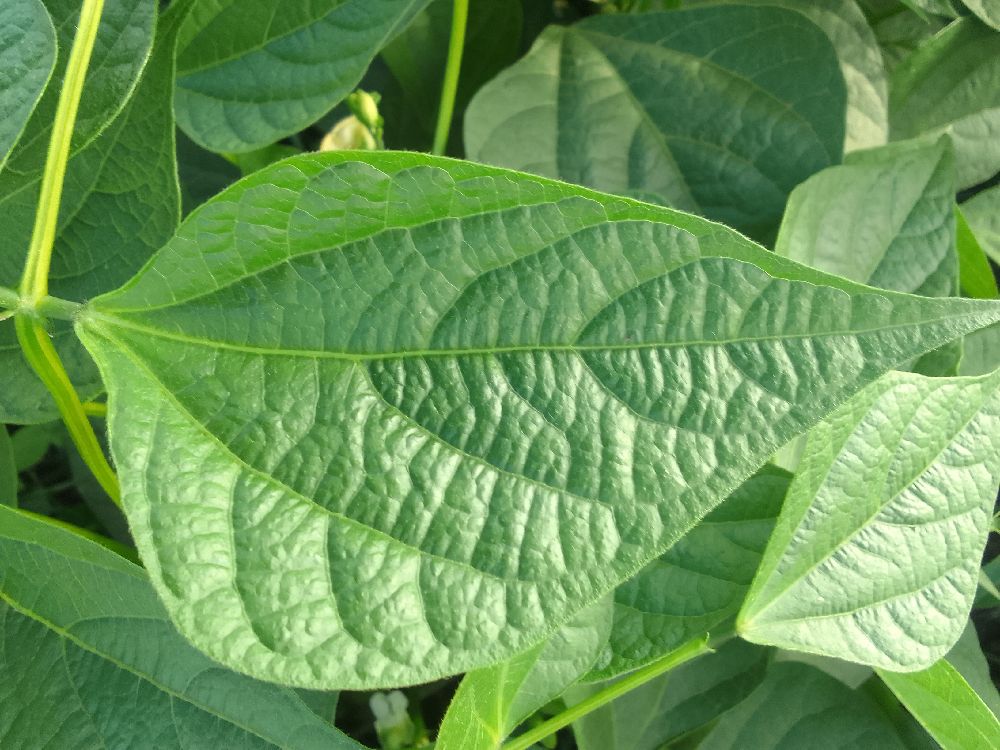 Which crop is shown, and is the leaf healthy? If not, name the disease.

common bean, healthy
